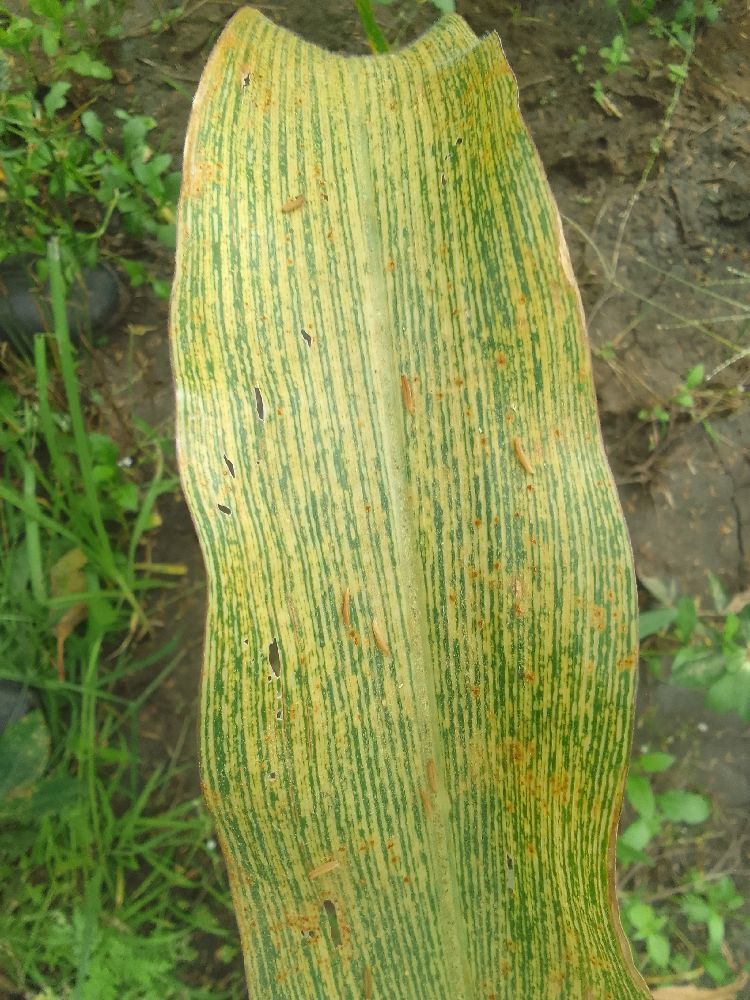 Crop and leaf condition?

maize, maize streak virus
